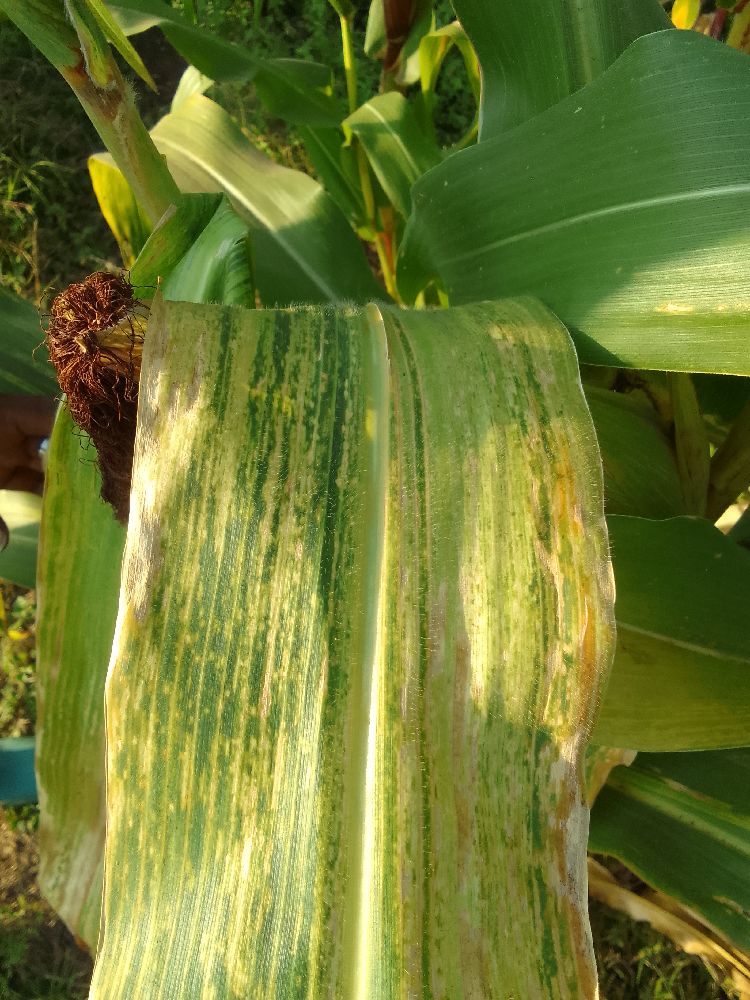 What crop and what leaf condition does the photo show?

maize, maize lethal necrosis
